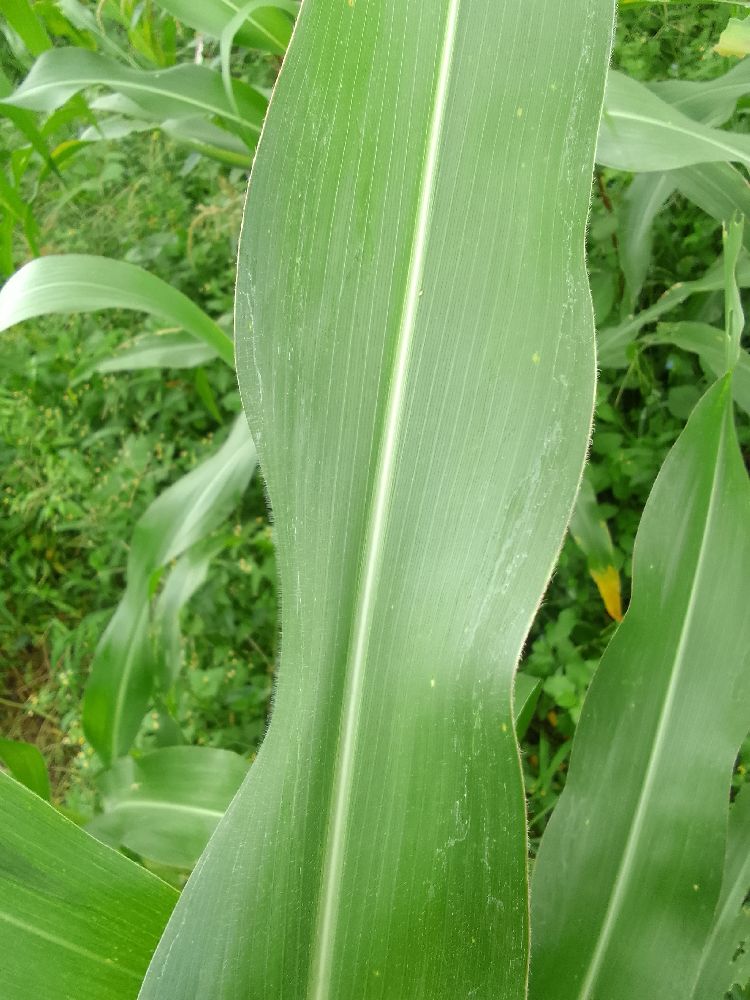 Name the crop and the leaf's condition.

maize, healthy
